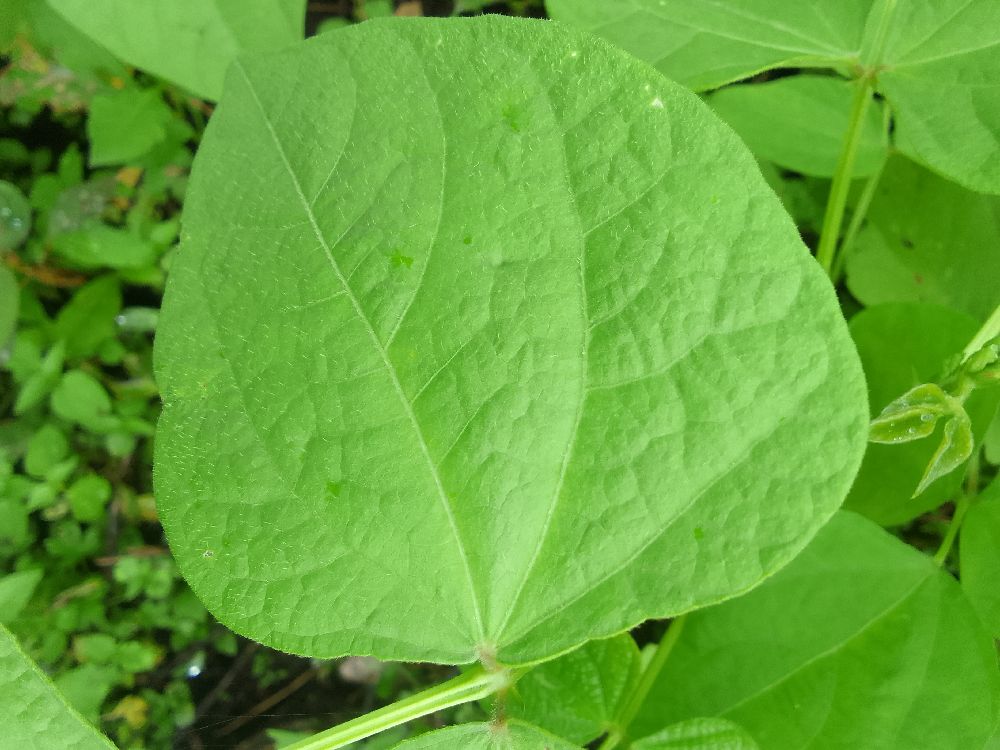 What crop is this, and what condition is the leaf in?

common bean, healthy
